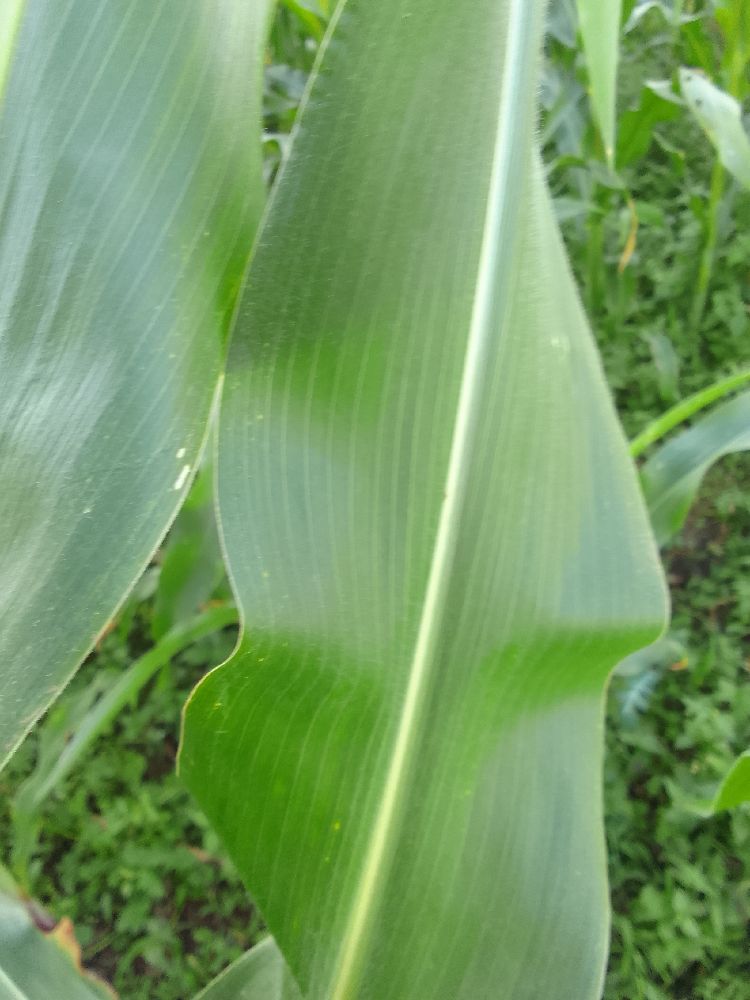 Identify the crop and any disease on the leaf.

maize, healthy
